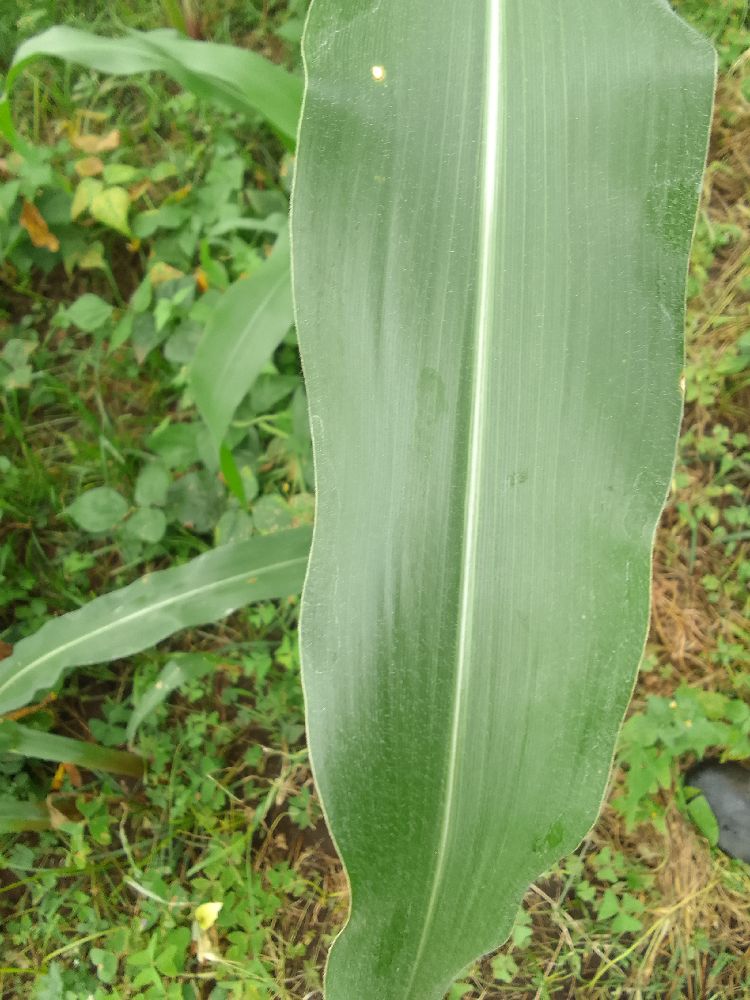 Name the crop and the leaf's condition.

maize, healthy
